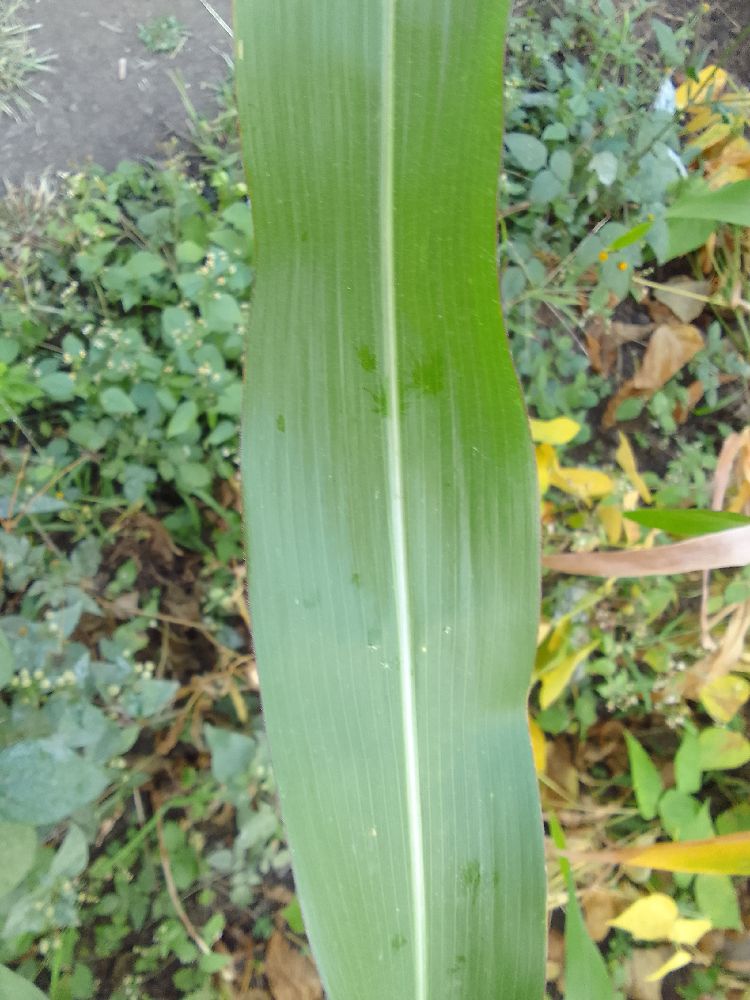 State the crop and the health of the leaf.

maize, healthy
